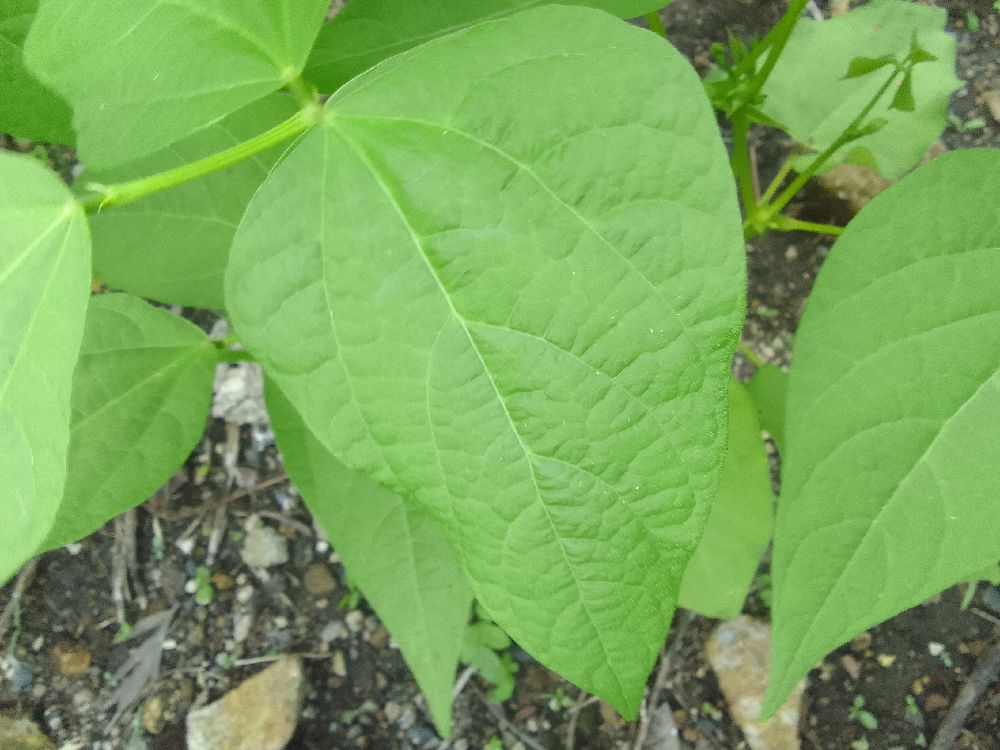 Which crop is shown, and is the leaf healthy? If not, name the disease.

common bean, healthy
